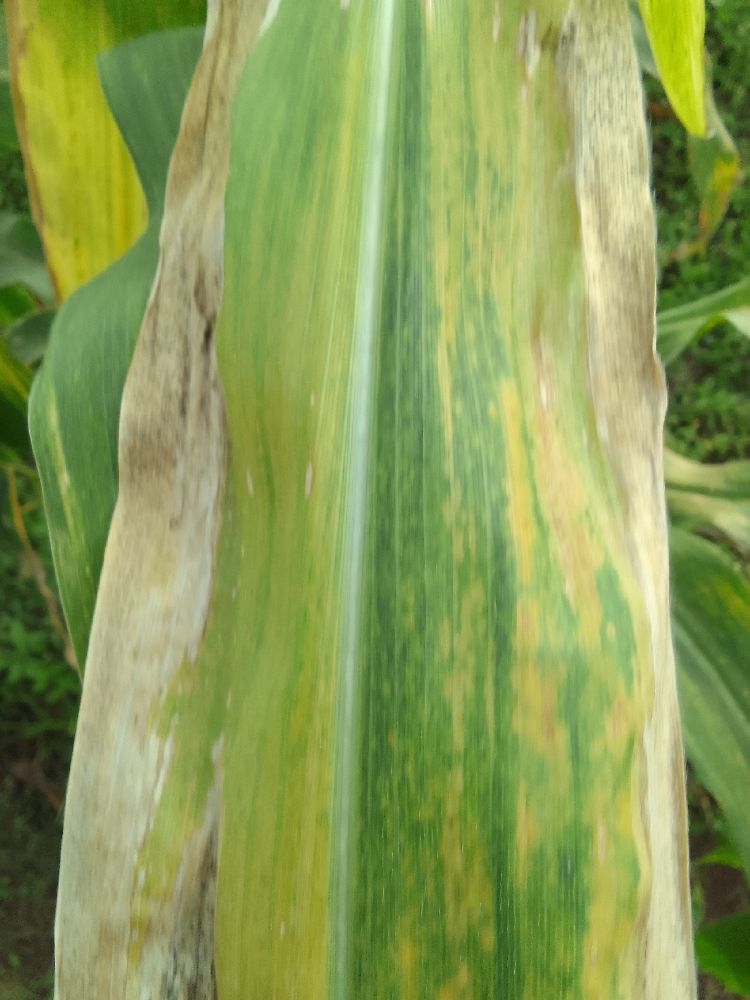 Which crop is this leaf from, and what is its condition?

maize, maize lethal necrosis
